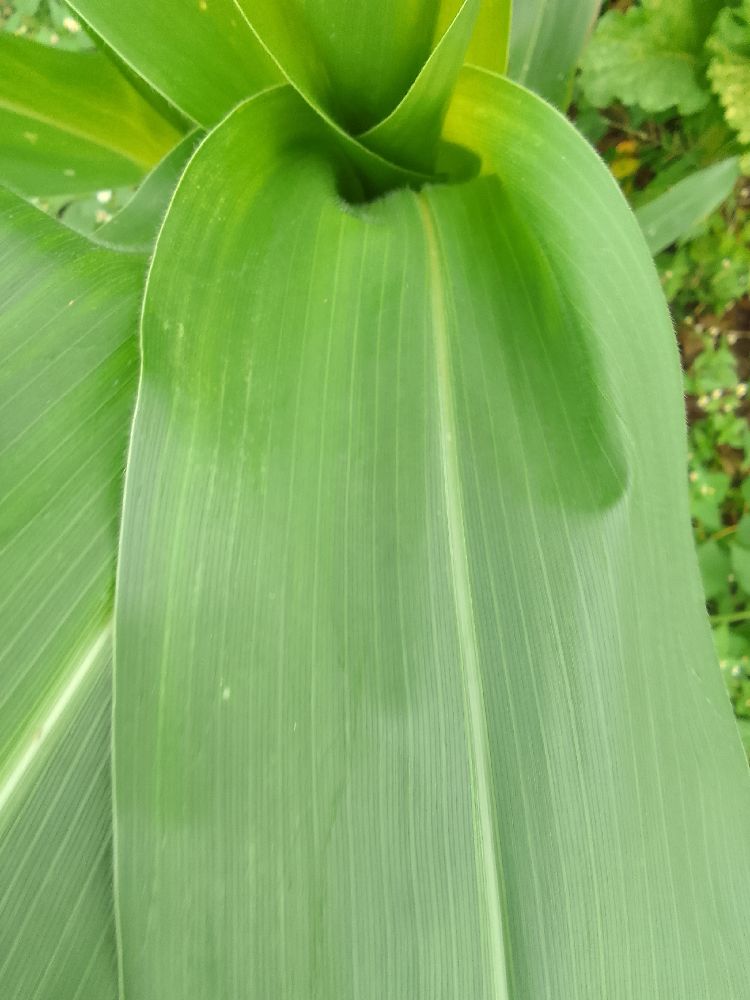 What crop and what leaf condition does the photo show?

maize, healthy
